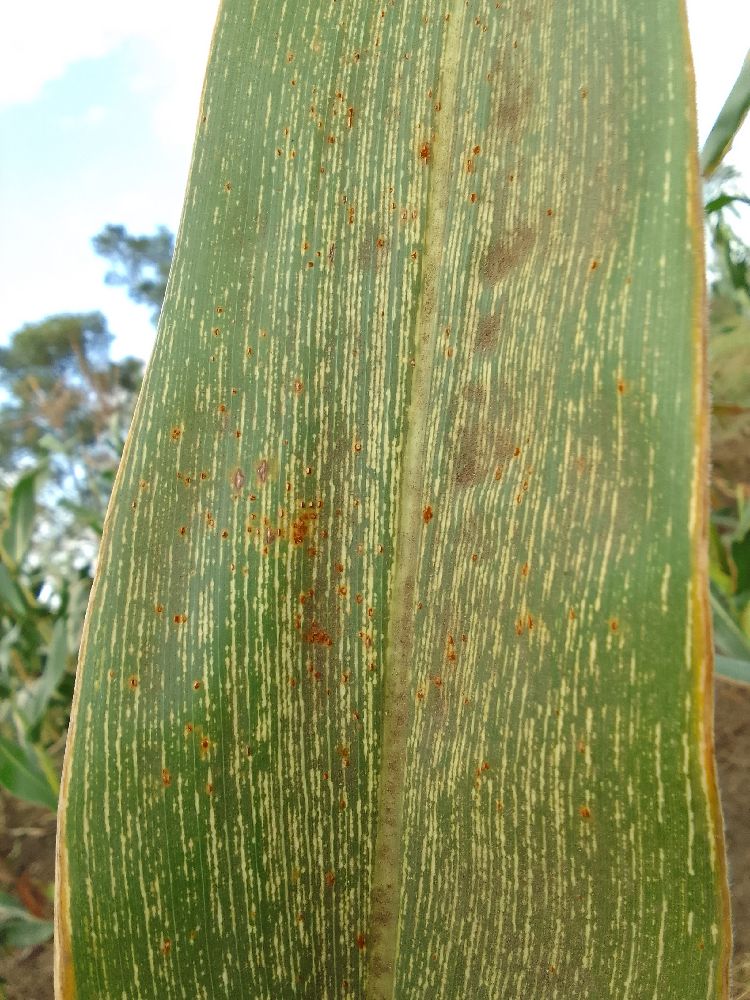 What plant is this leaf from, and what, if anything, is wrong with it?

maize, maize streak virus
